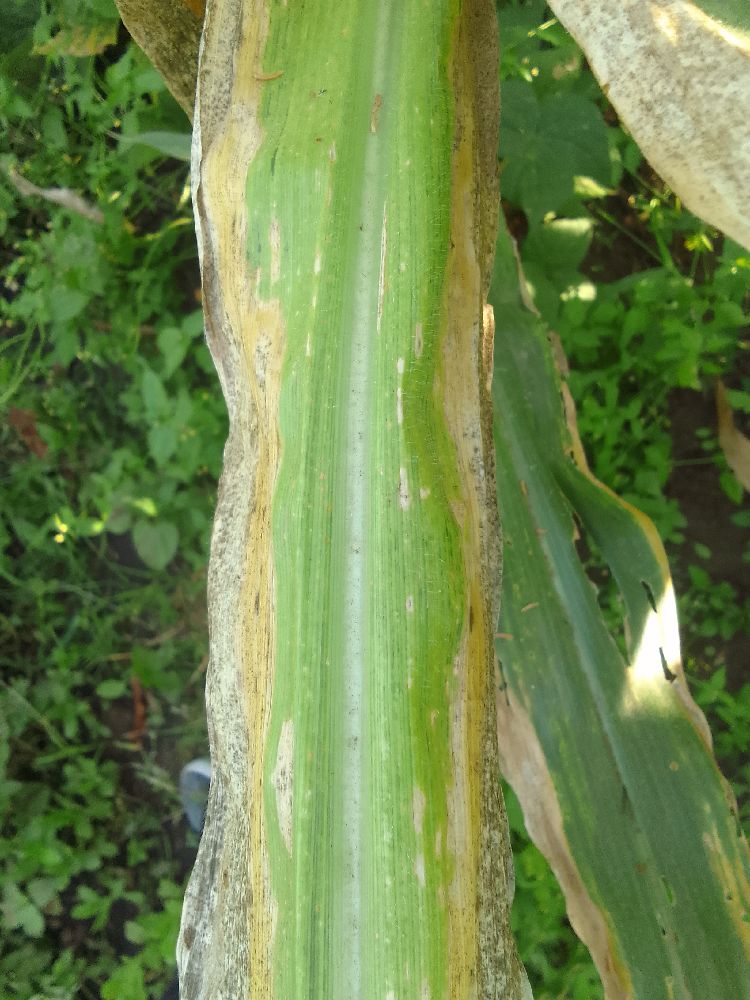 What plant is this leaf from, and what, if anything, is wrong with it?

maize, maize lethal necrosis
